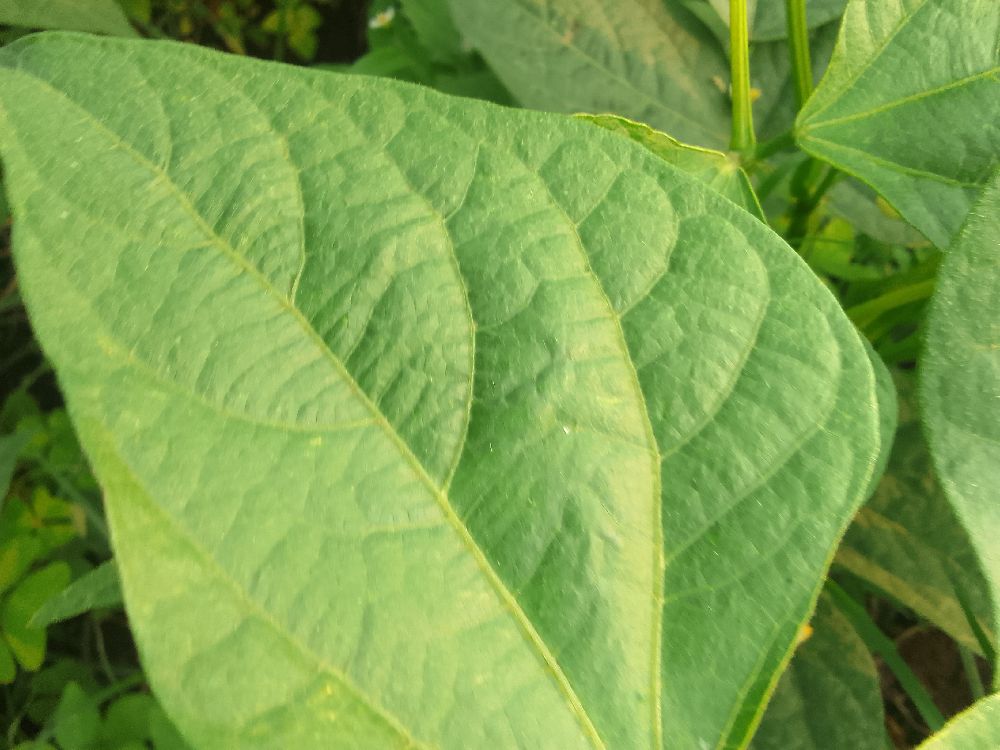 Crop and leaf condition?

common bean, healthy
